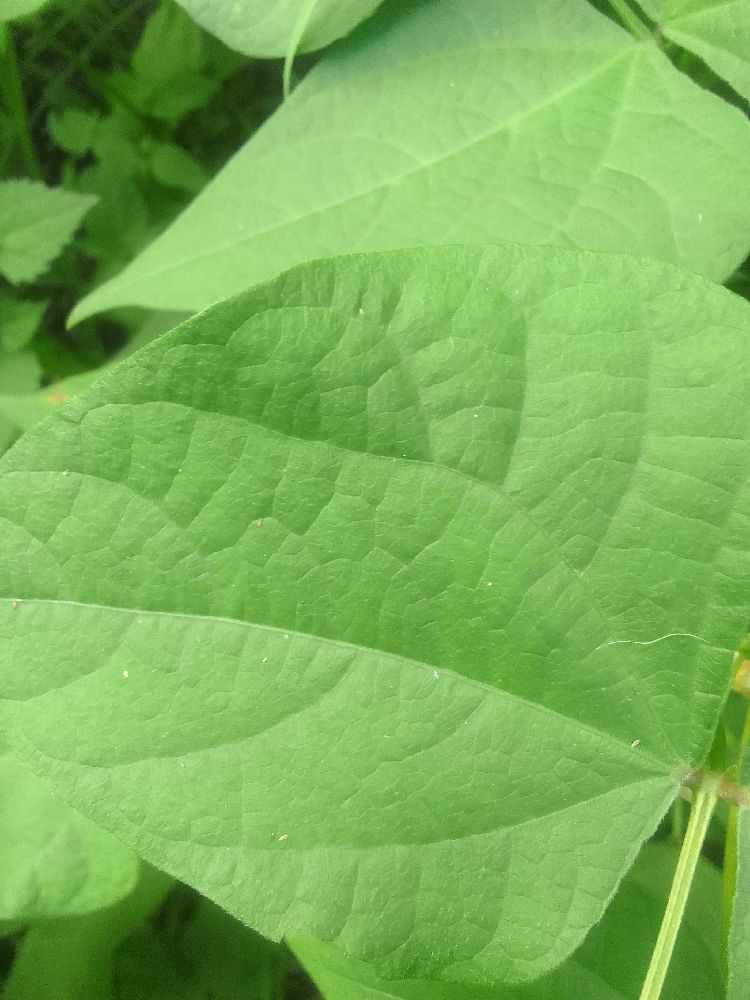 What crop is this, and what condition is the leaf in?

common bean, healthy
